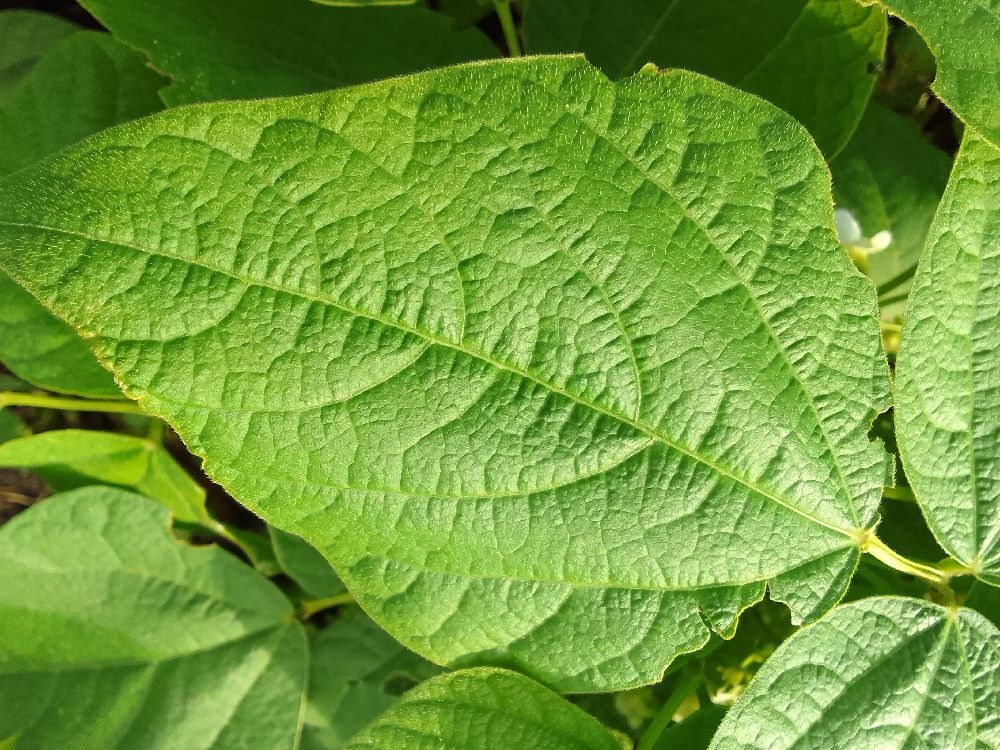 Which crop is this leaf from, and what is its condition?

common bean, healthy
